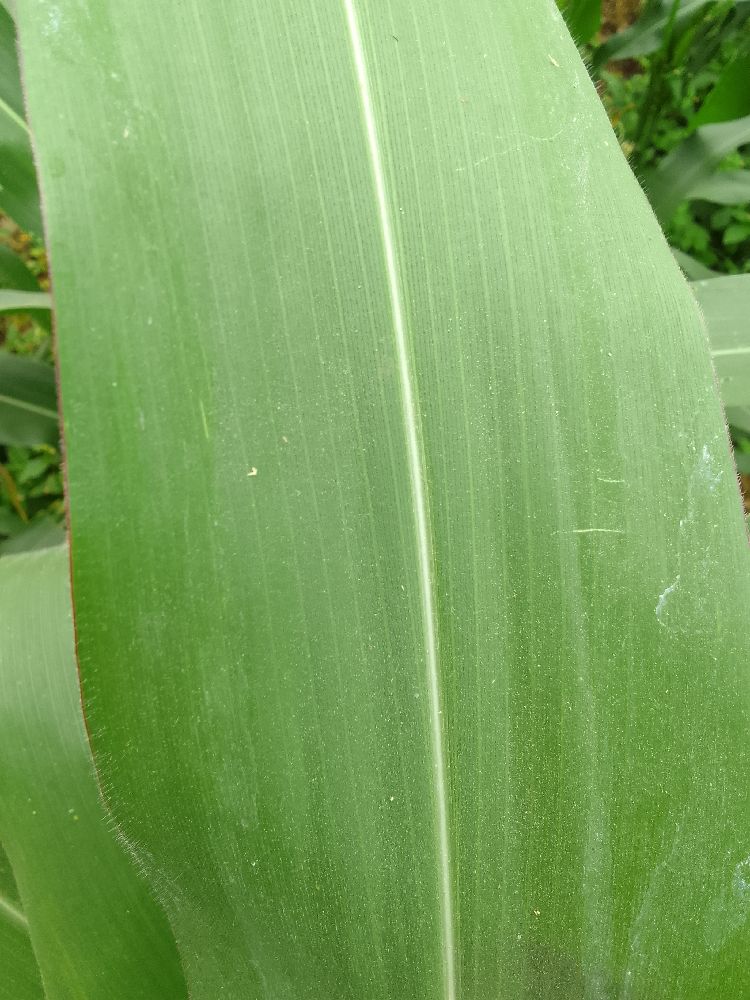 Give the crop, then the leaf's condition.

maize, healthy
